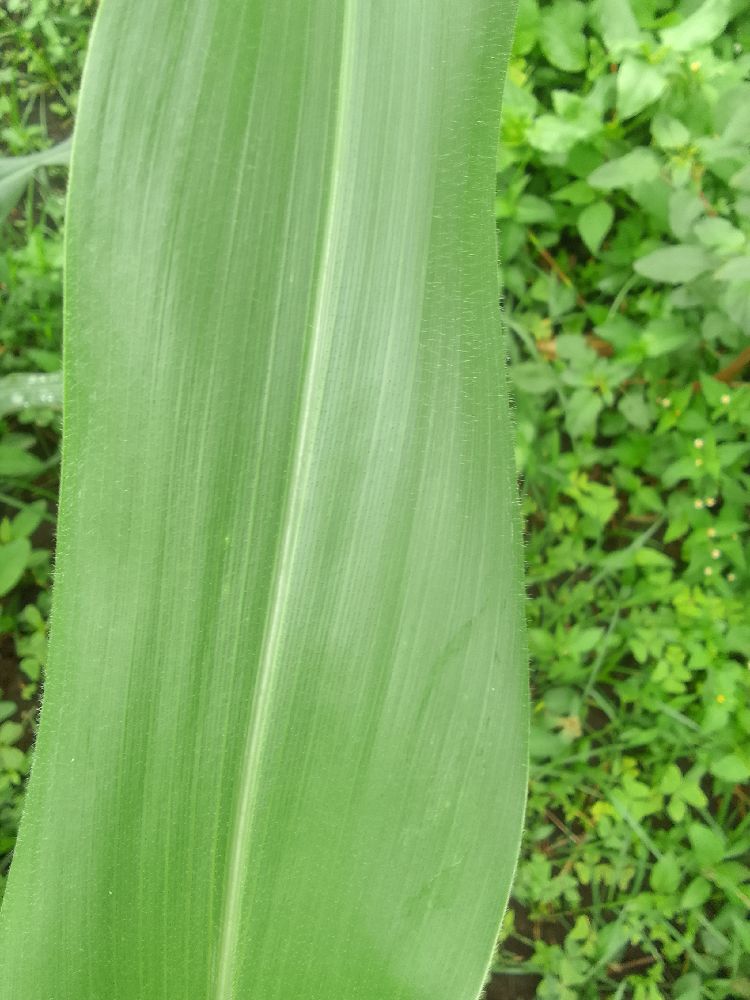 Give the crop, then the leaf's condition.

maize, healthy
